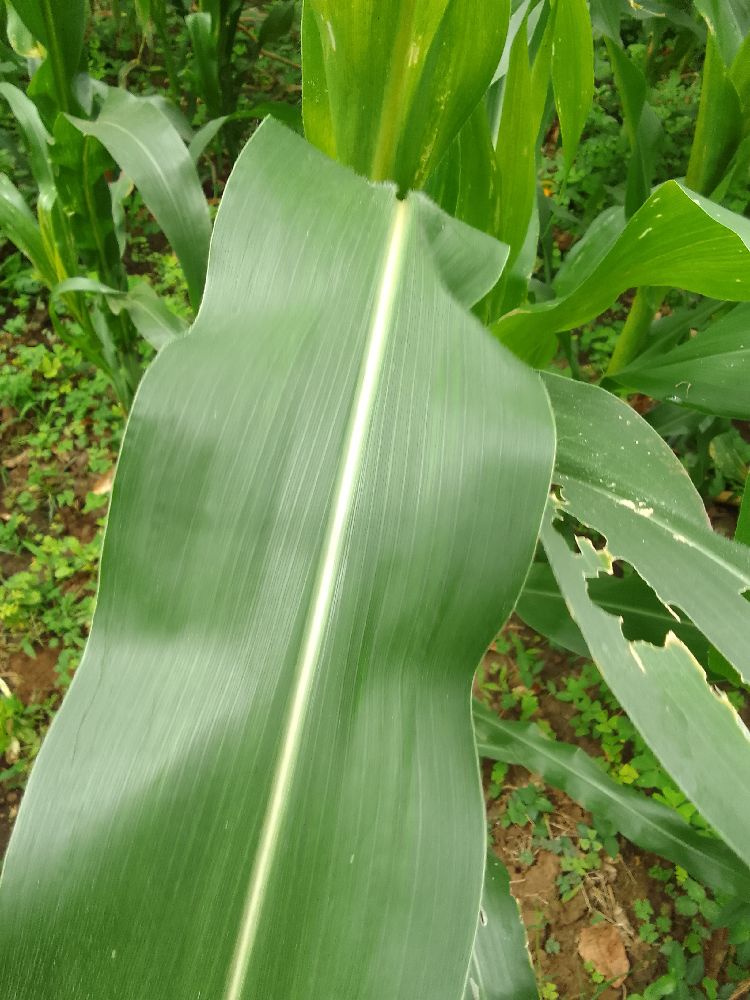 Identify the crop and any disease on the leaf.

maize, healthy
